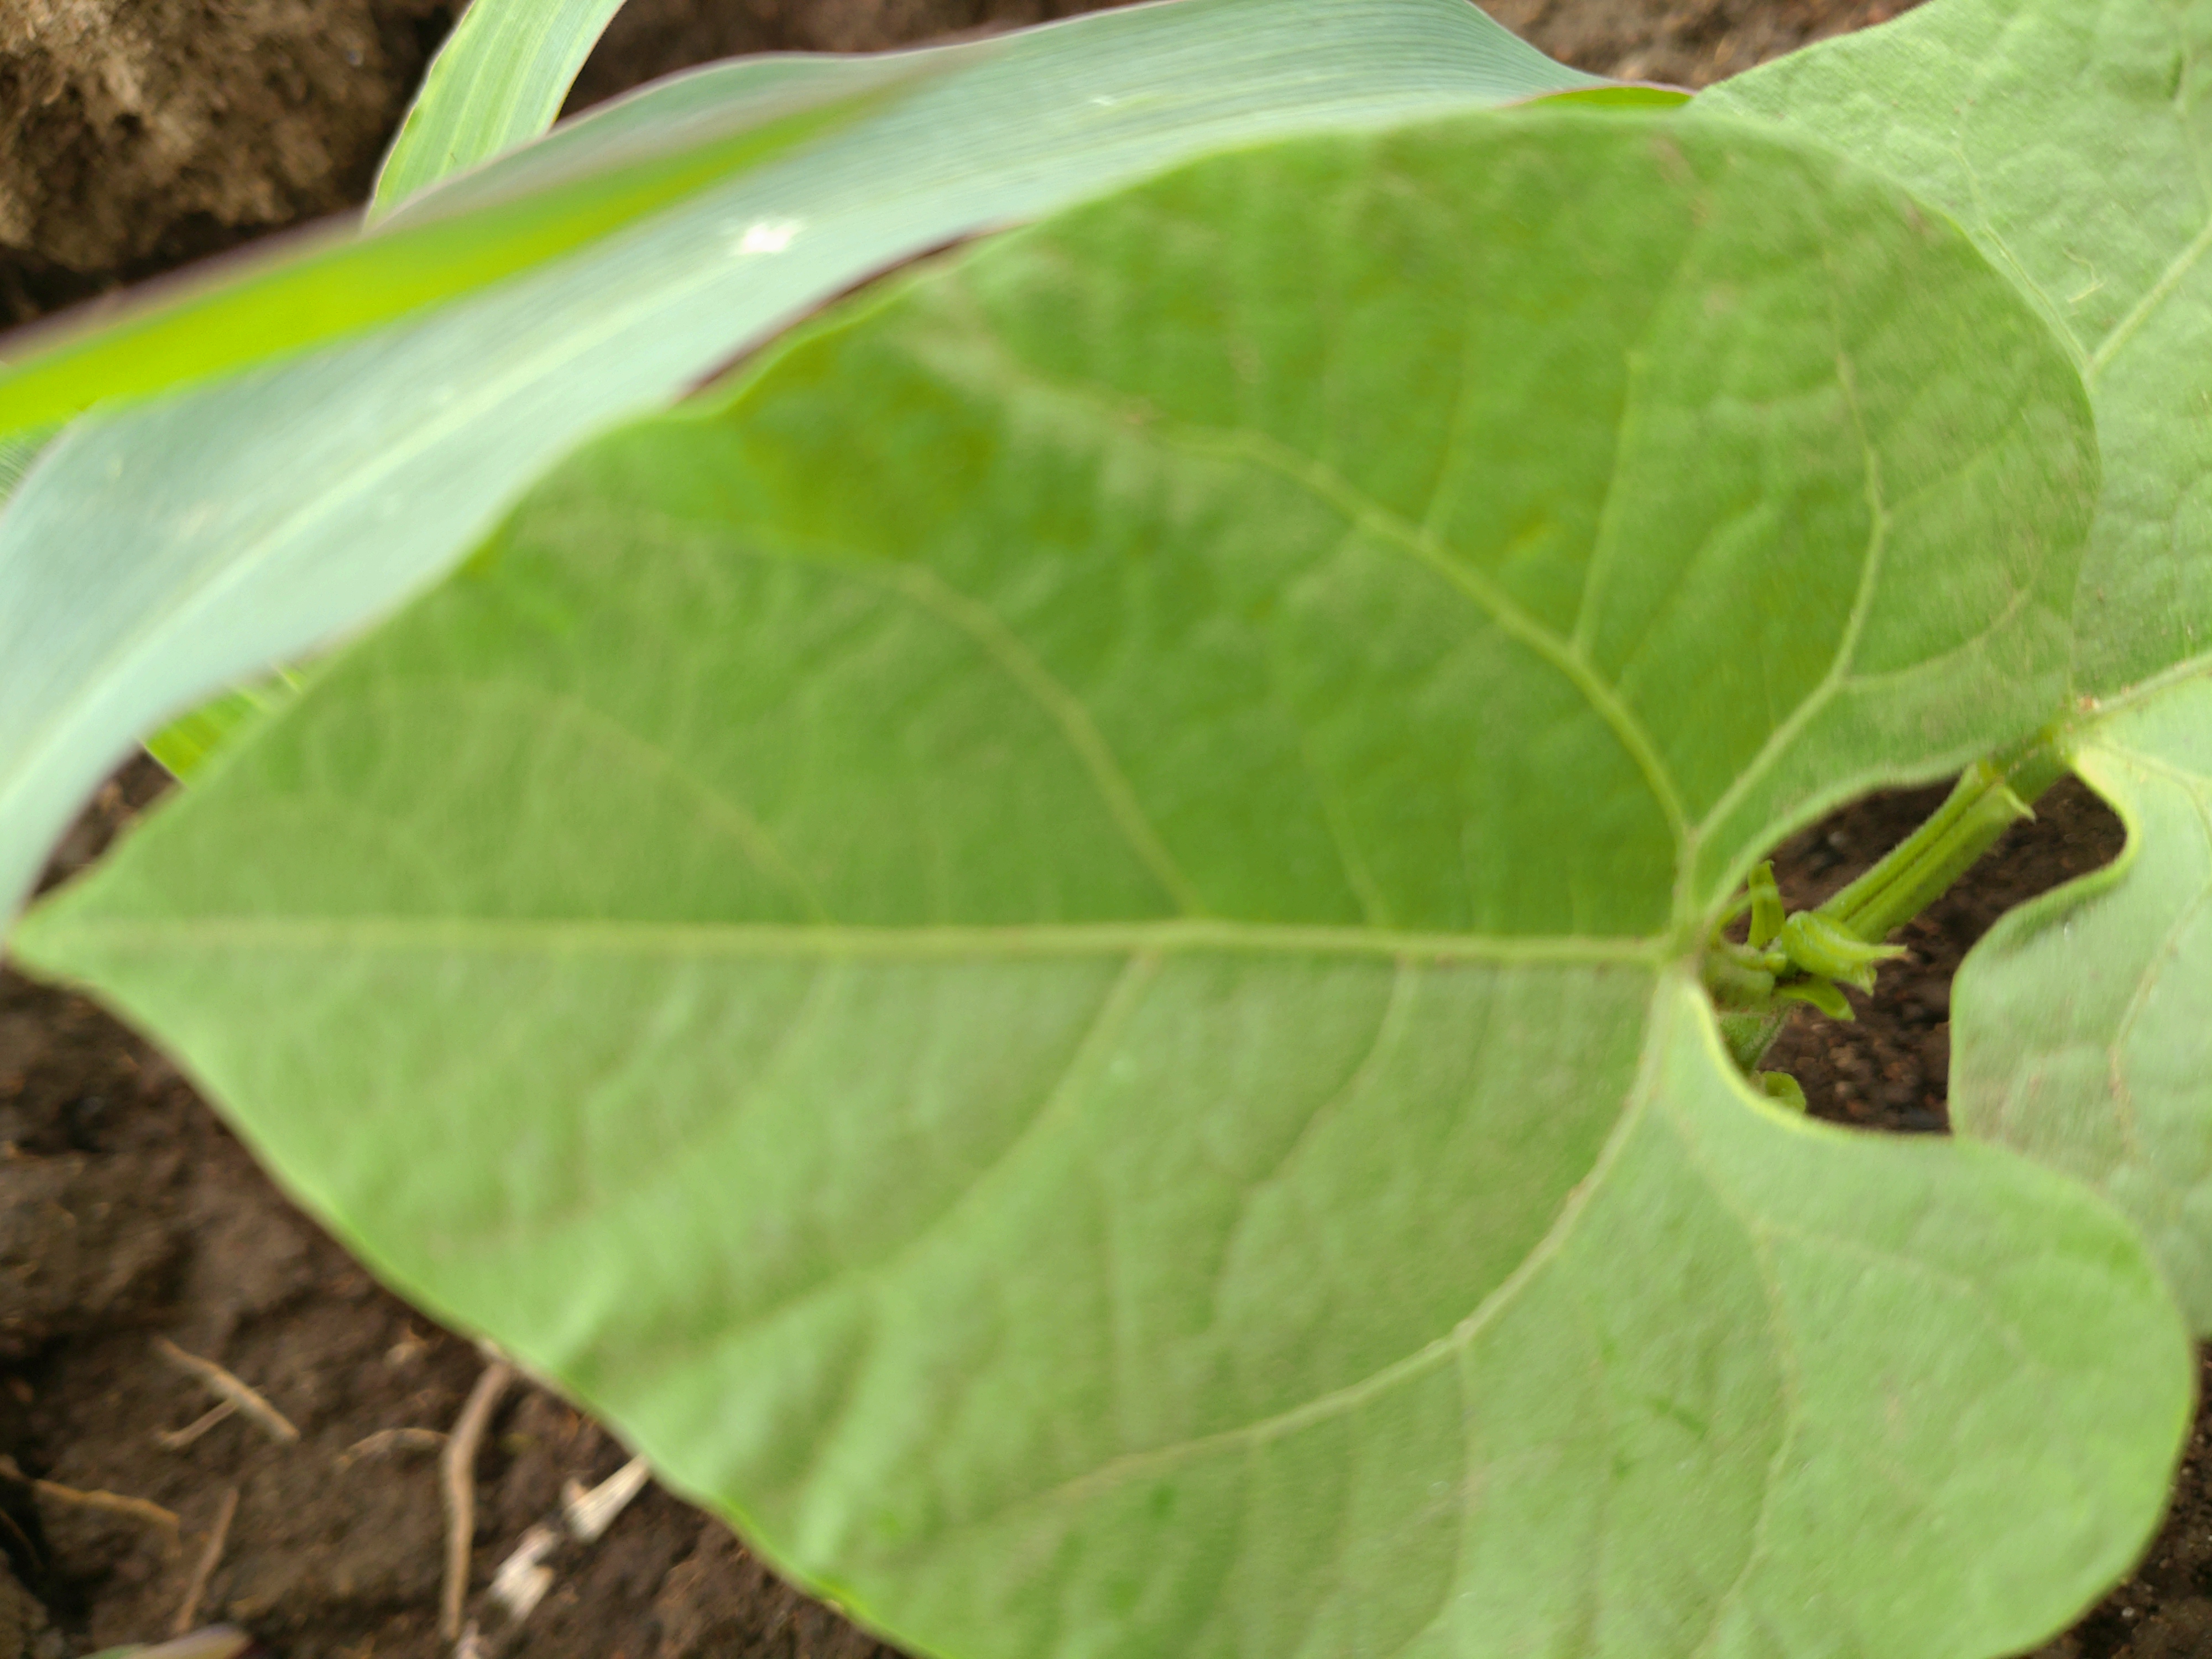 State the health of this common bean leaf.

healthy
